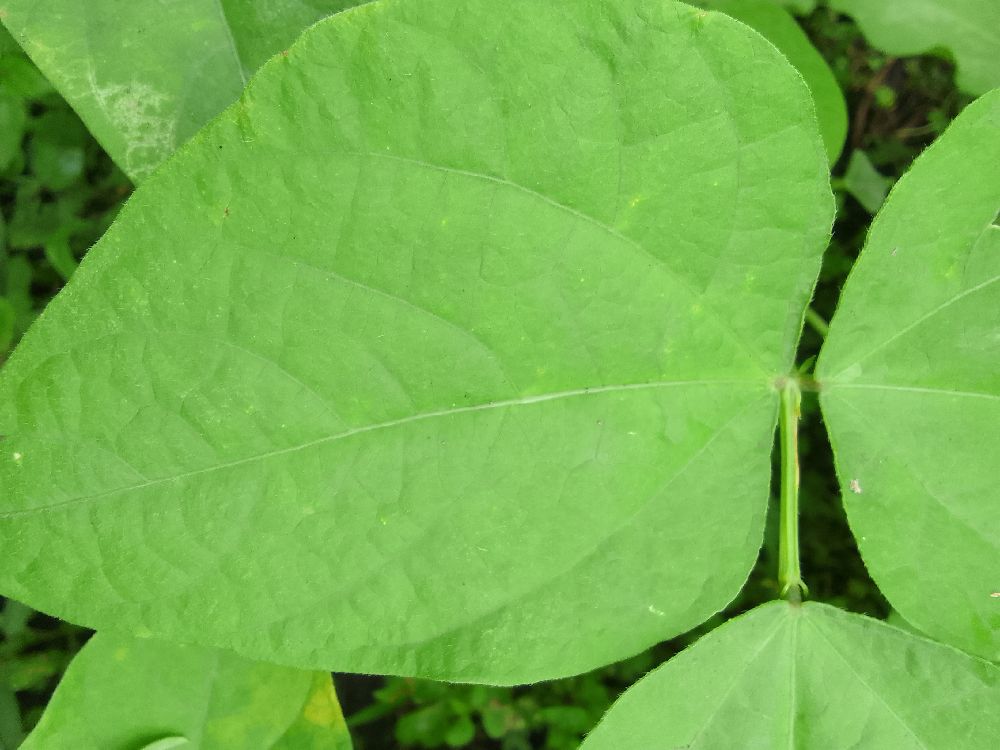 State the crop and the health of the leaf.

common bean, healthy
